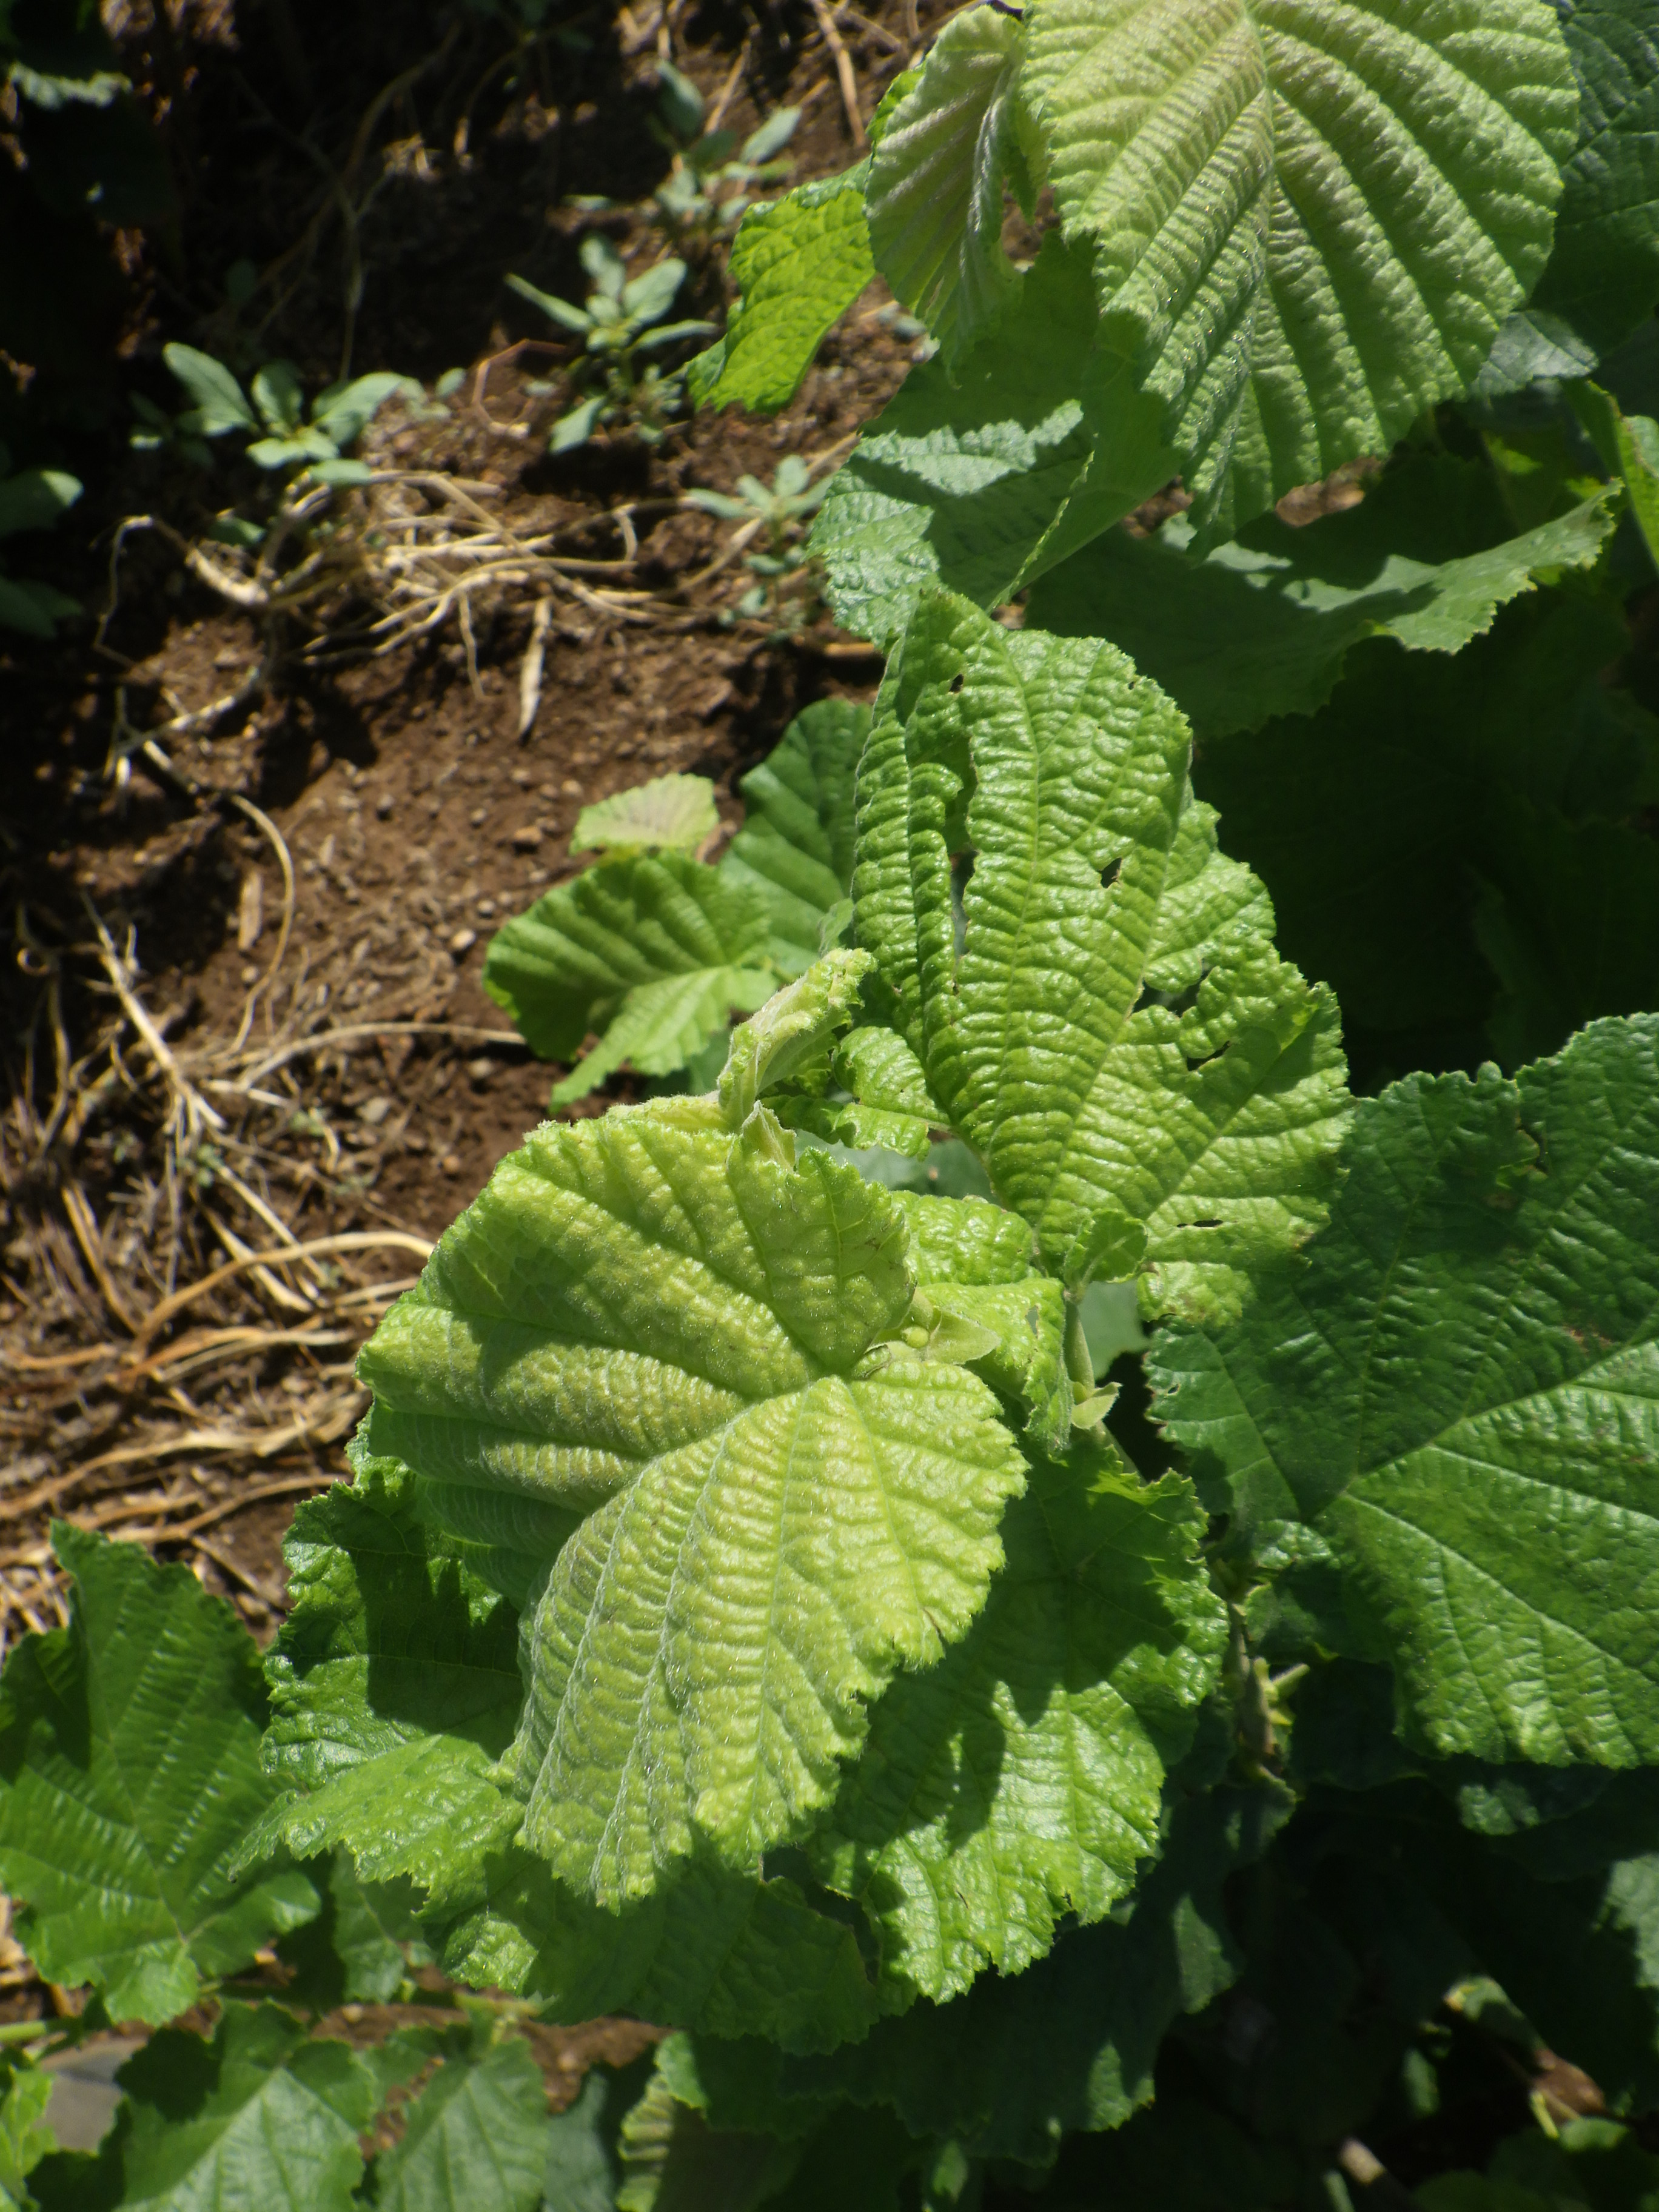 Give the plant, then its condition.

hazel, phytophagous
